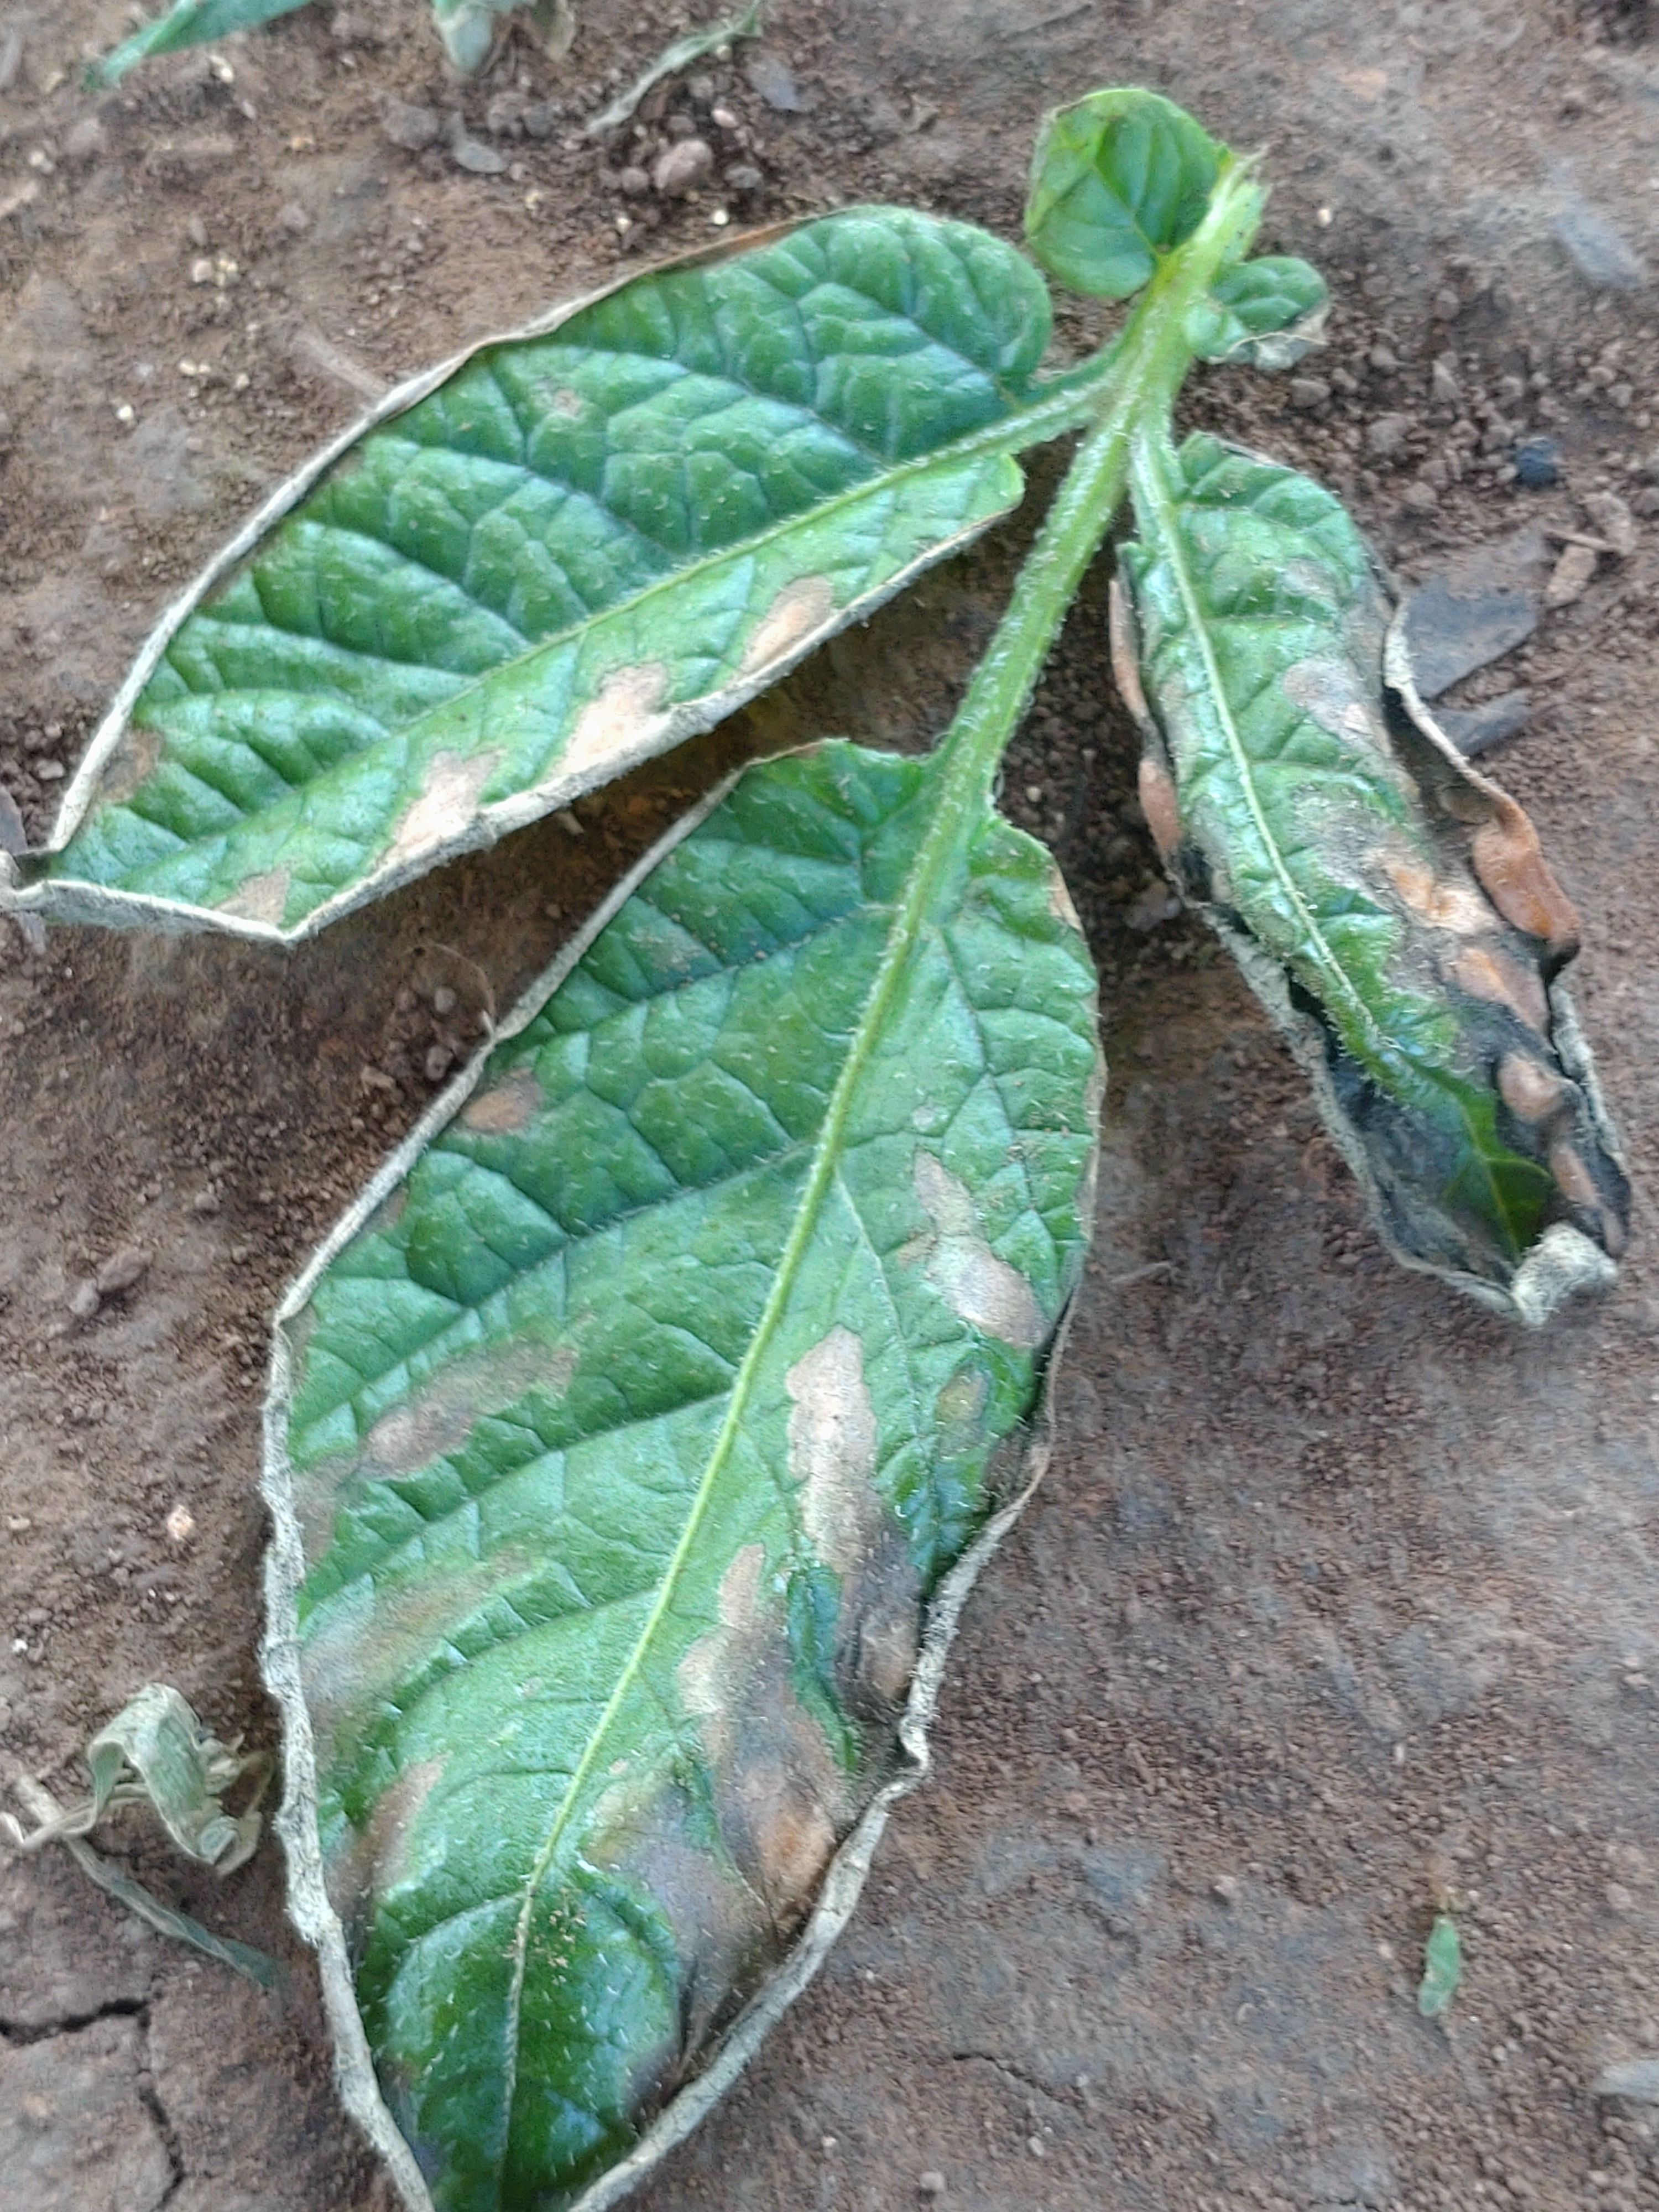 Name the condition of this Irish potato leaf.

early blight
